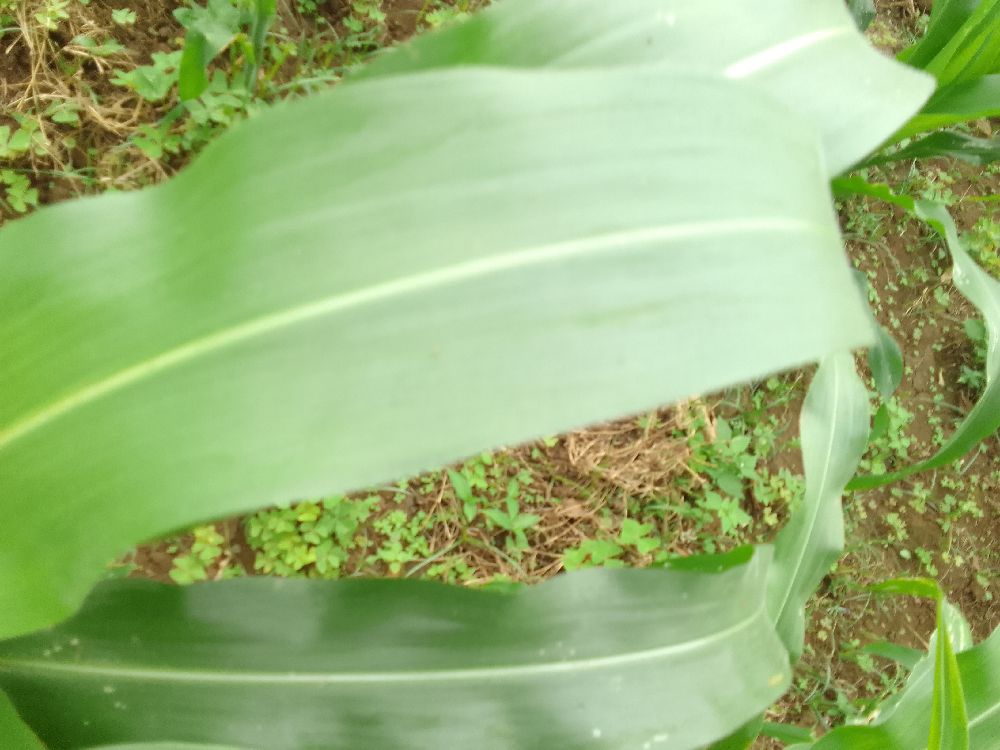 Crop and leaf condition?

maize, healthy
